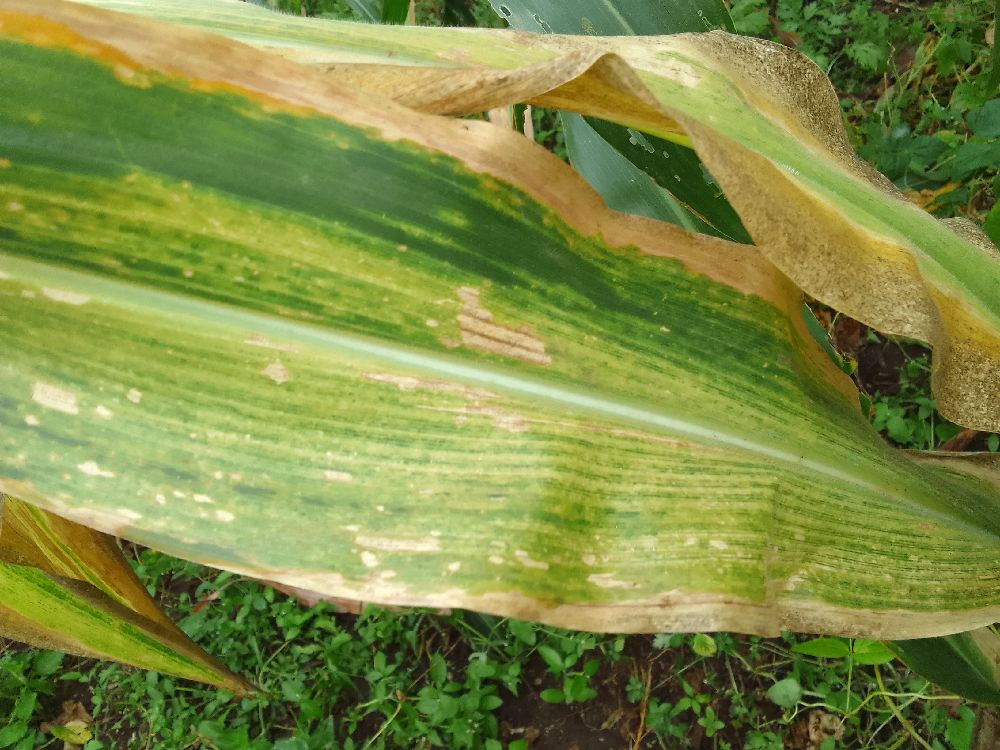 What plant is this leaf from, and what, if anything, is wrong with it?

maize, maize lethal necrosis
